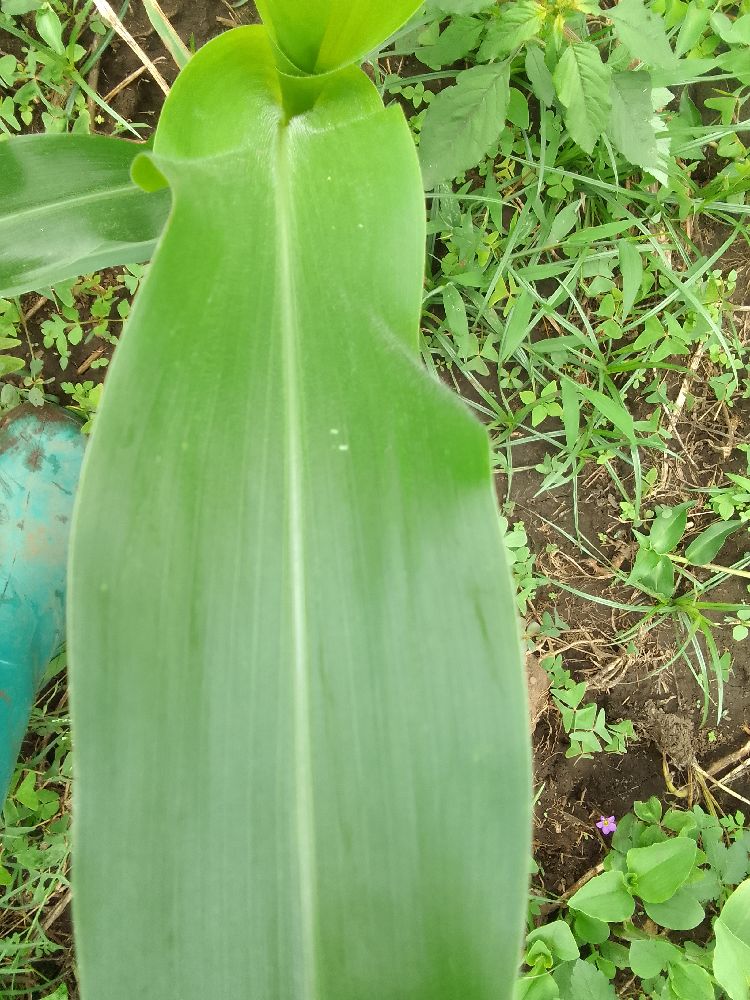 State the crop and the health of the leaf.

maize, healthy
